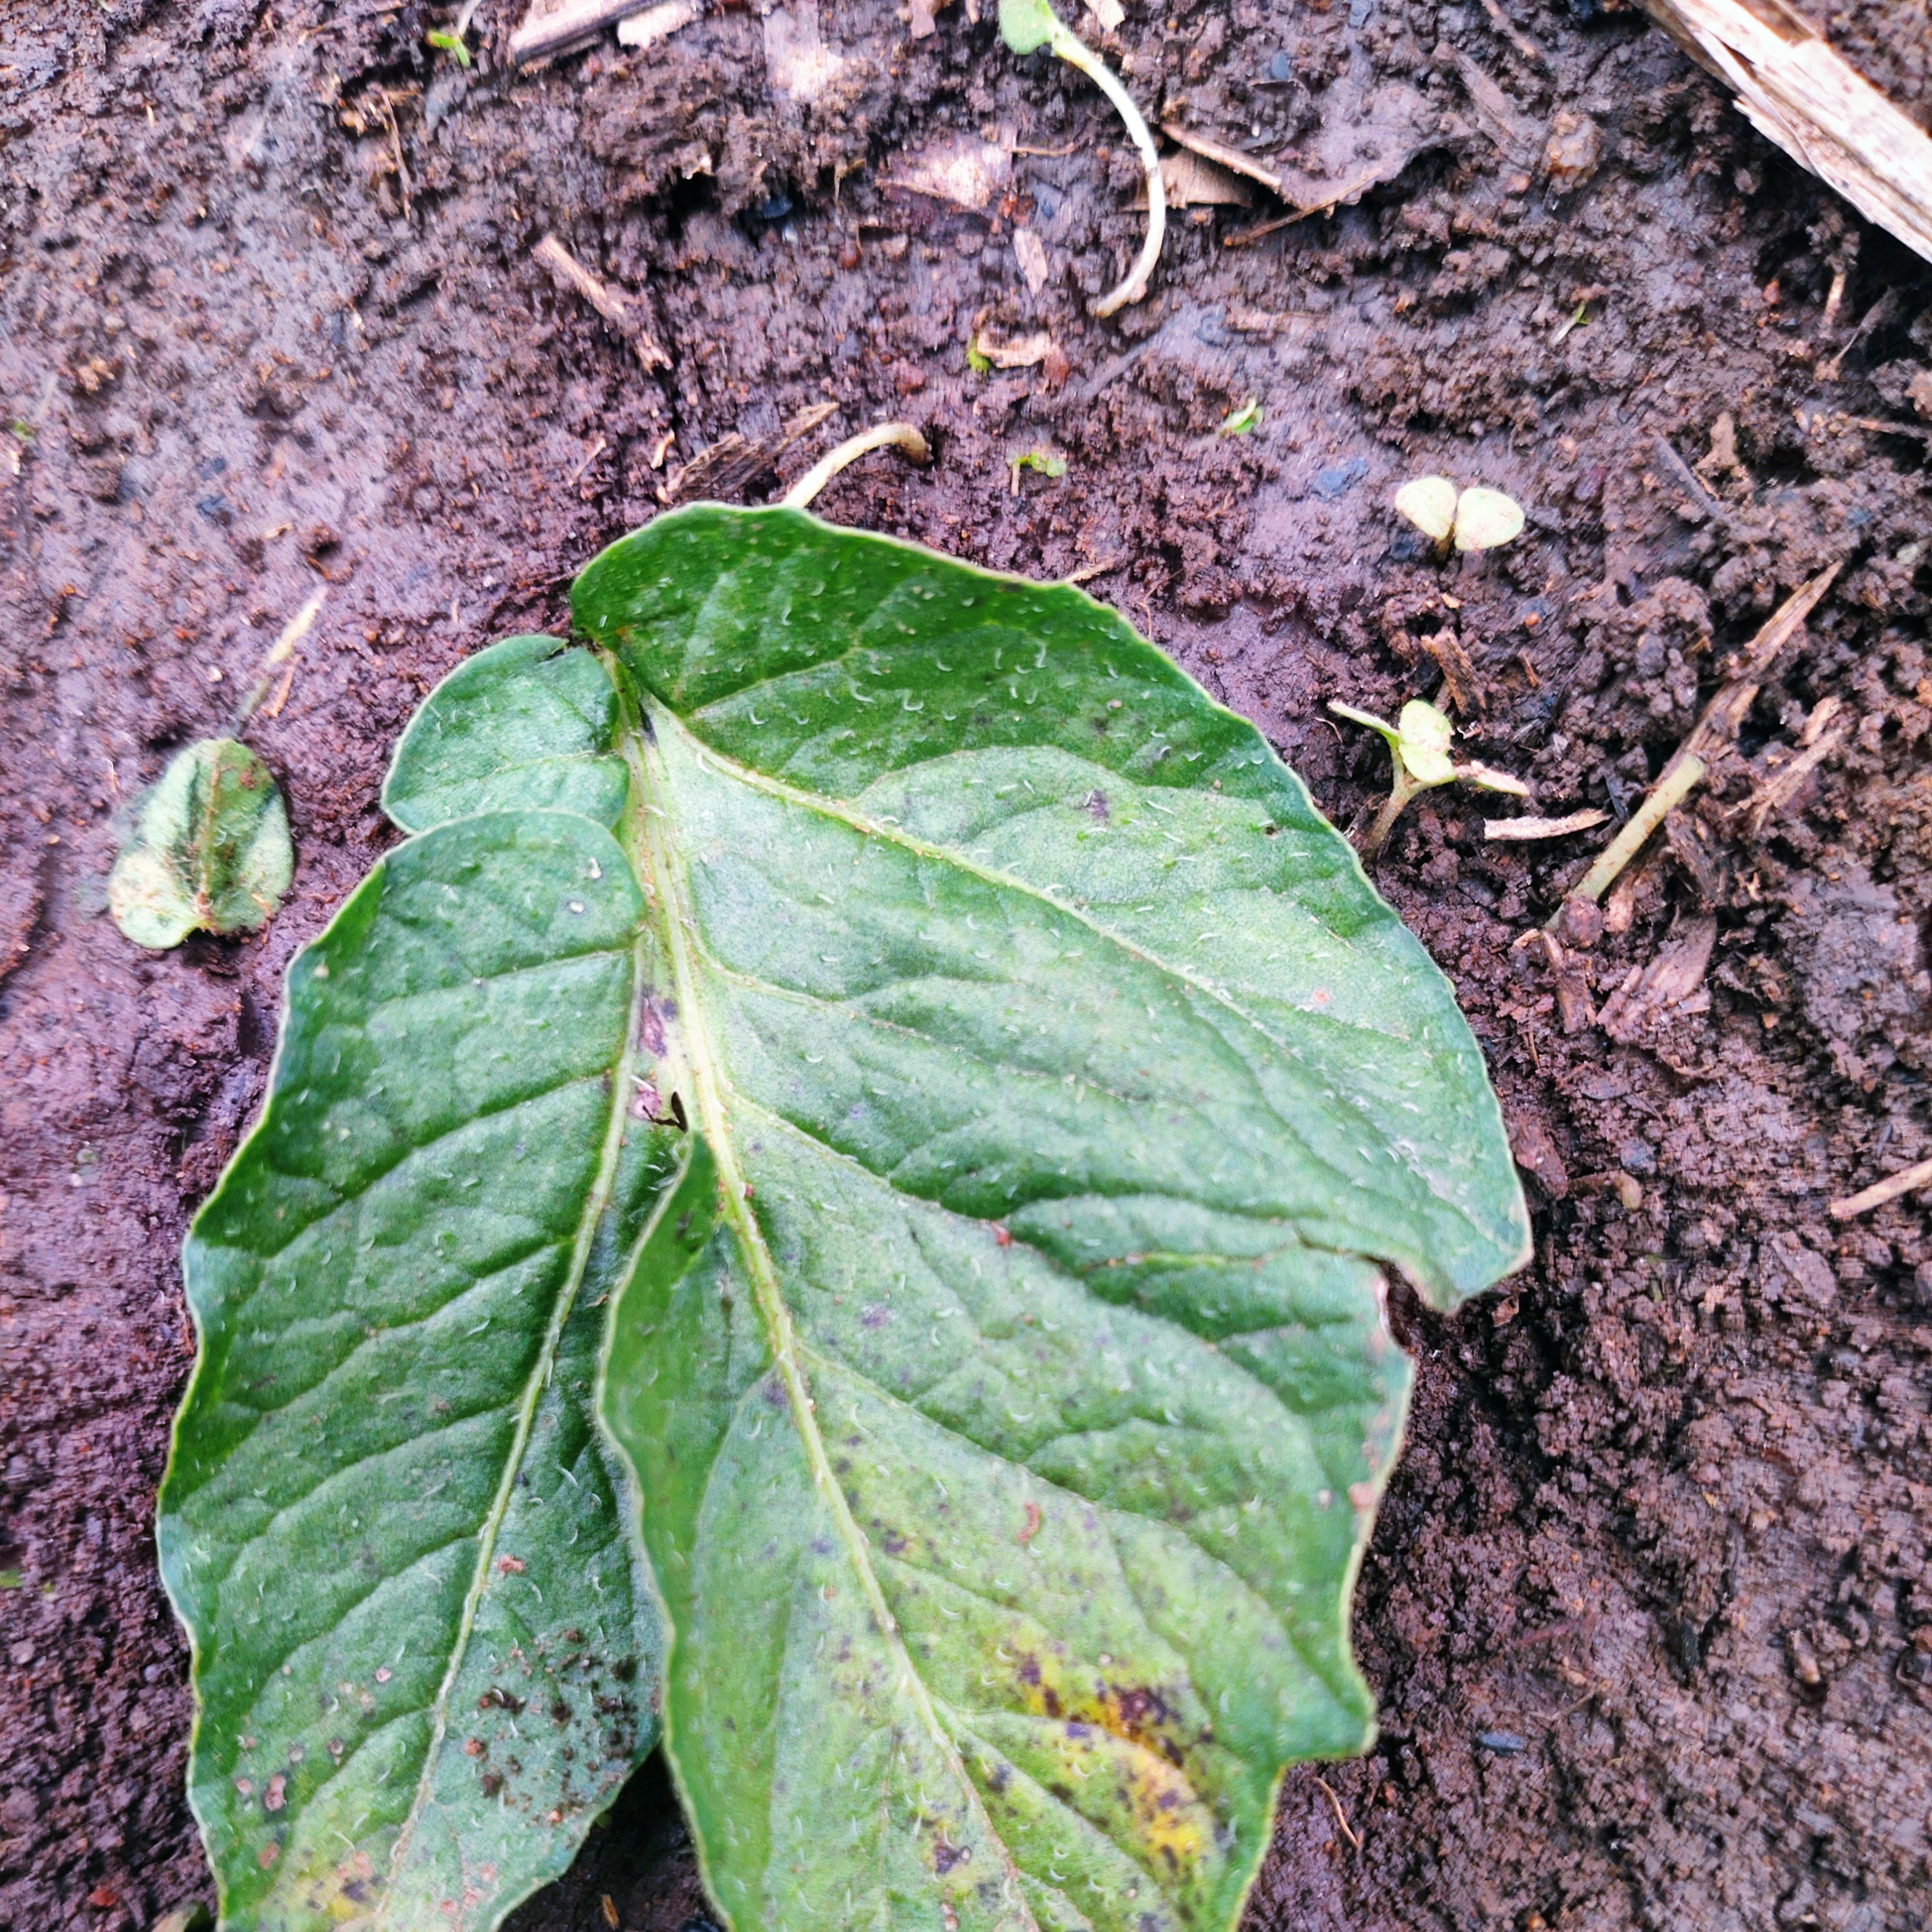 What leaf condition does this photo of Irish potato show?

late blight
